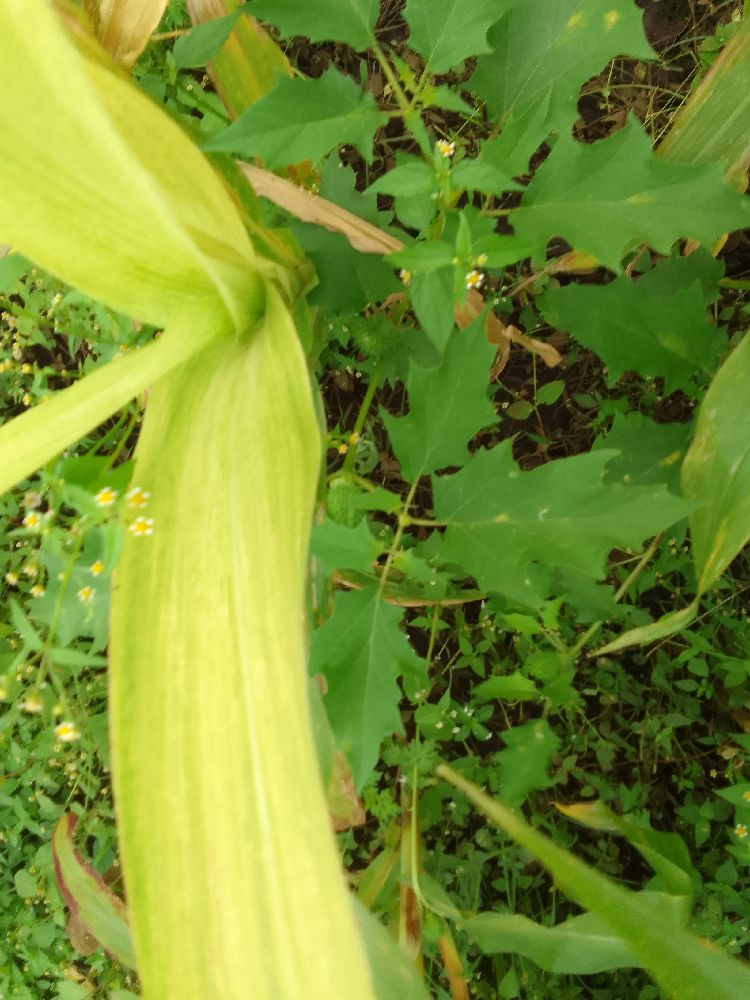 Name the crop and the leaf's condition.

maize, maize lethal necrosis
